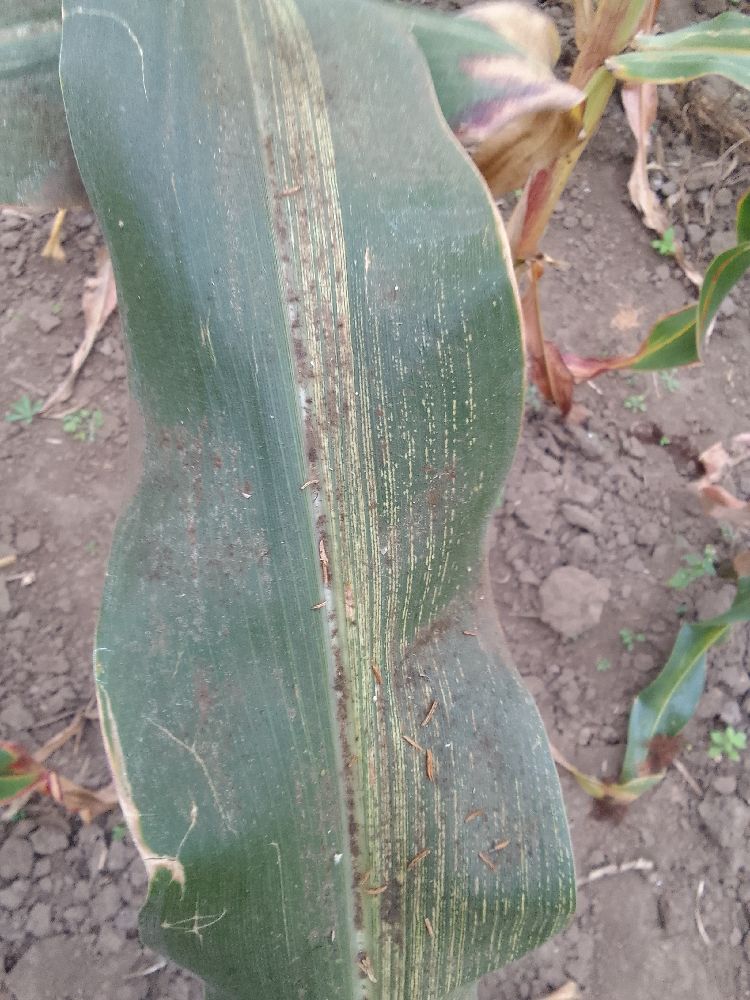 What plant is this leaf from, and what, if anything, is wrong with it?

maize, maize streak virus
